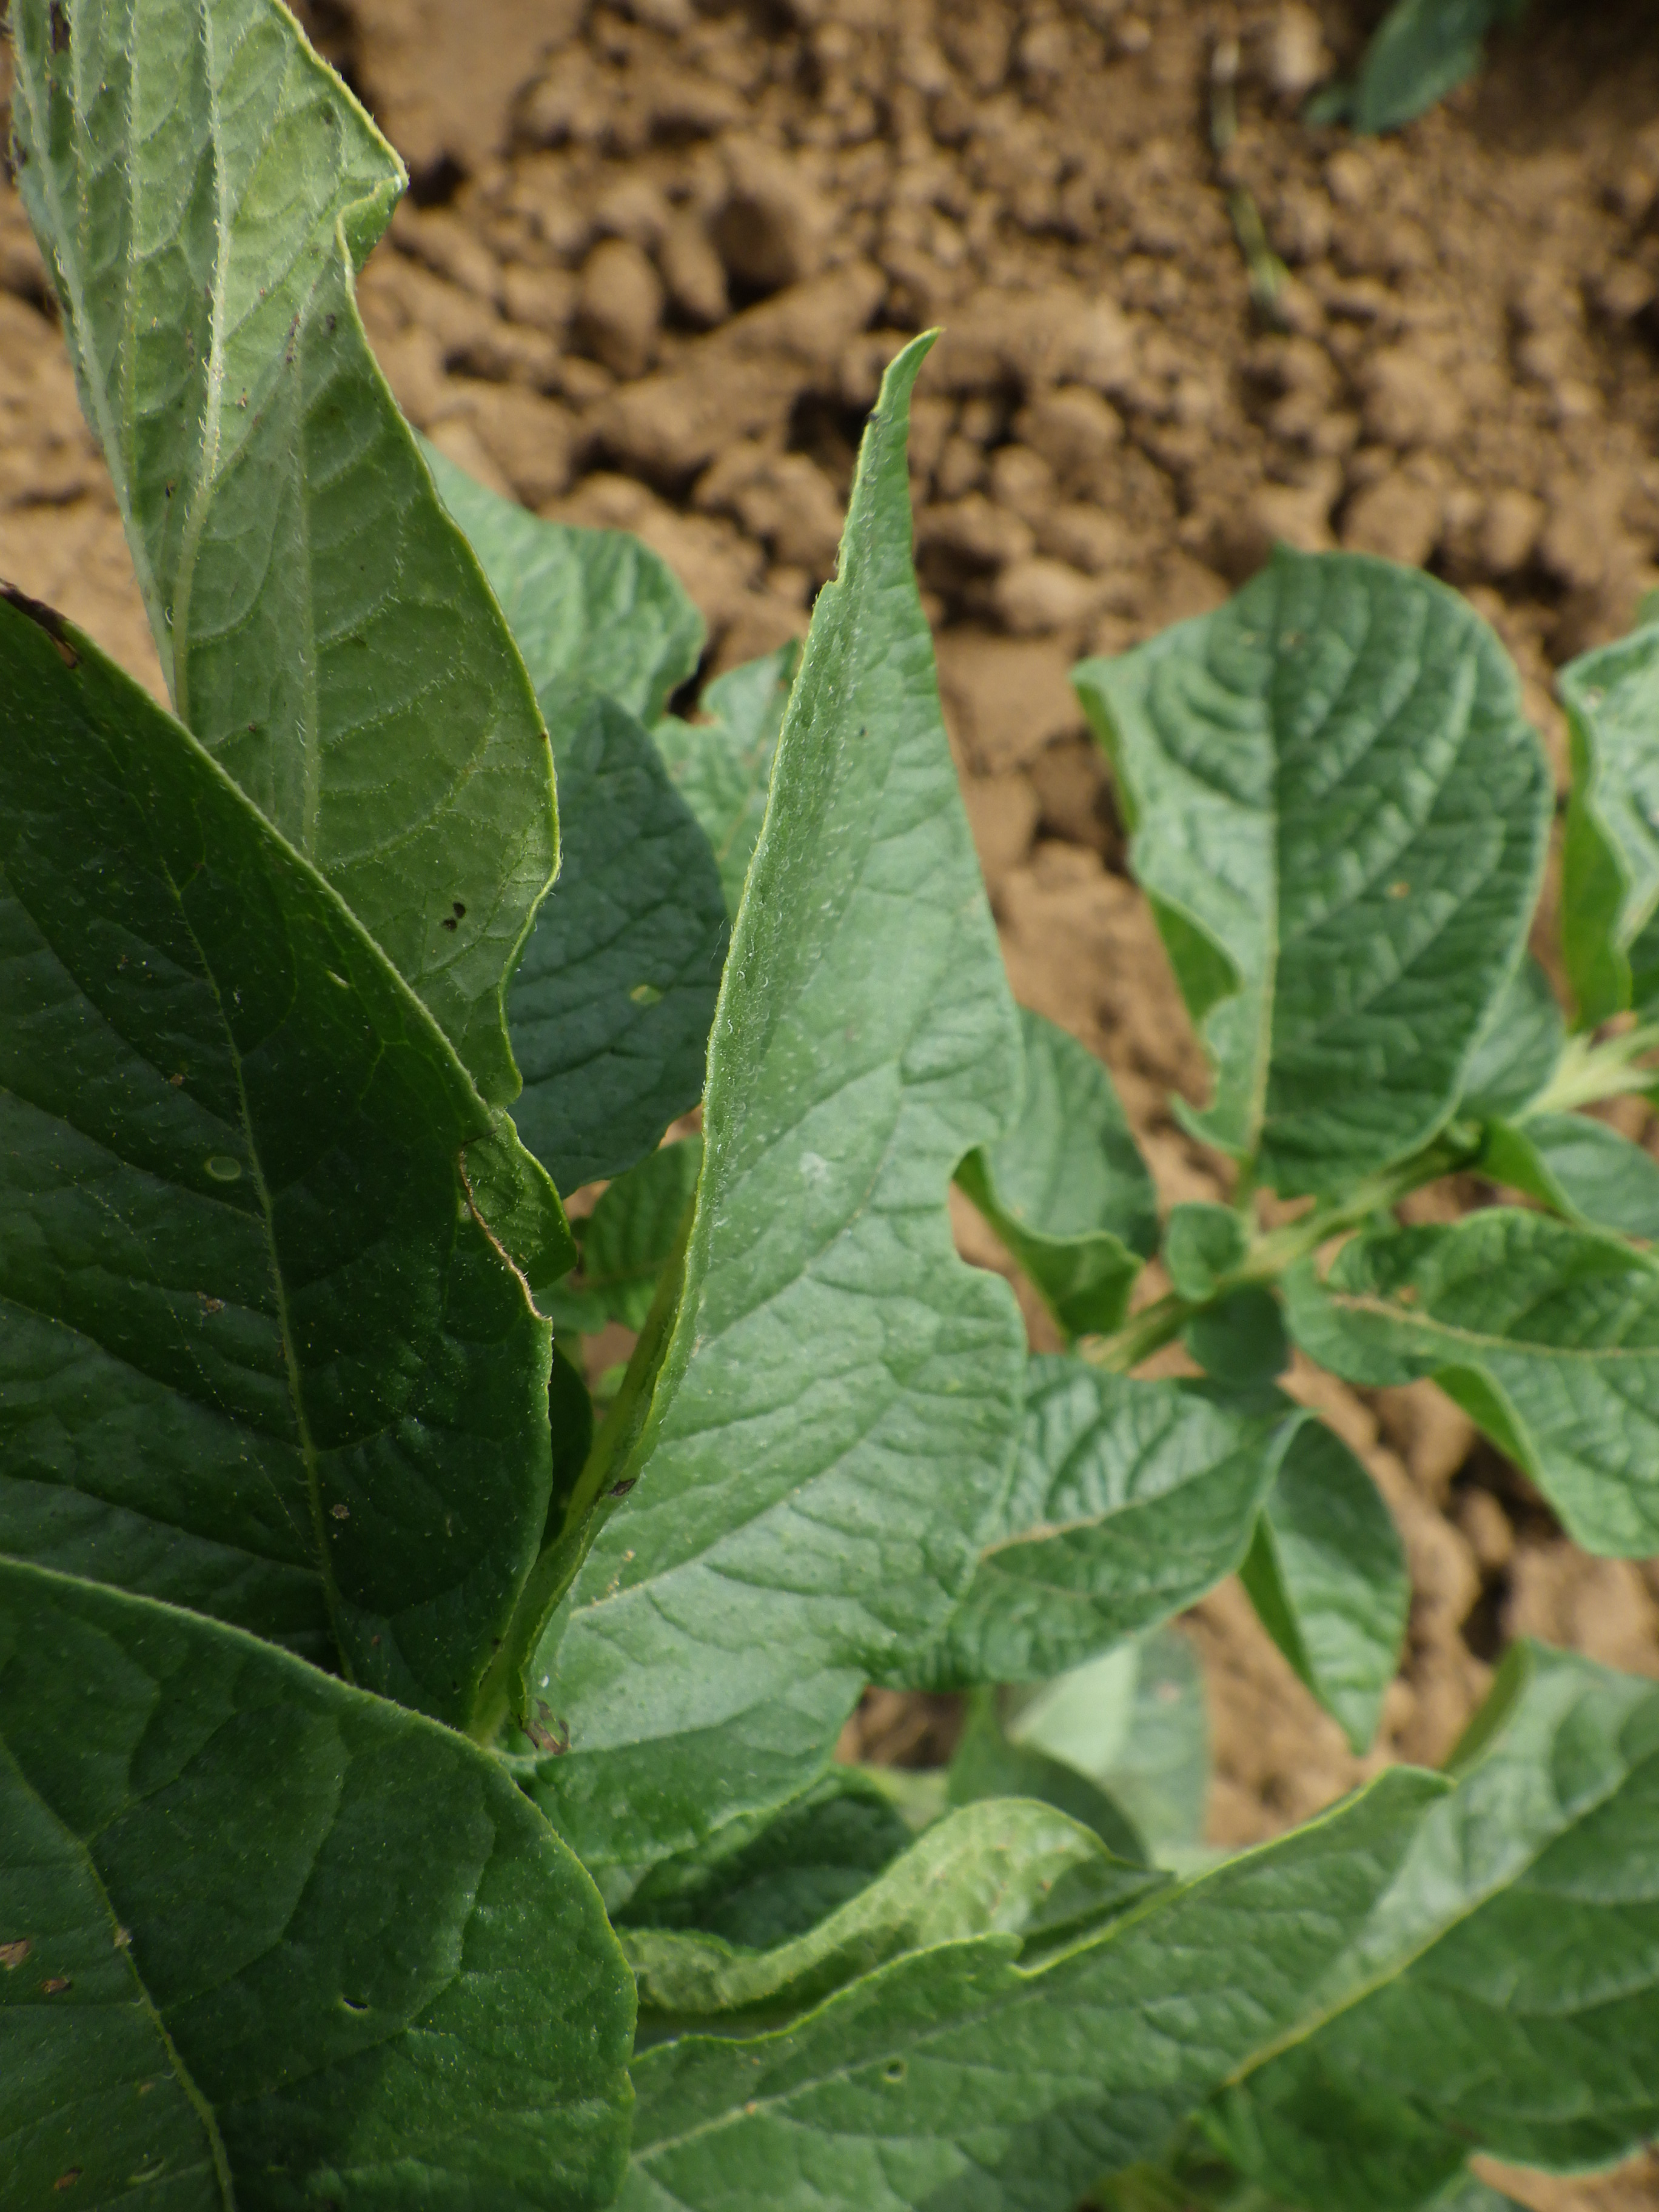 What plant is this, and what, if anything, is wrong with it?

potato, phytophagous
